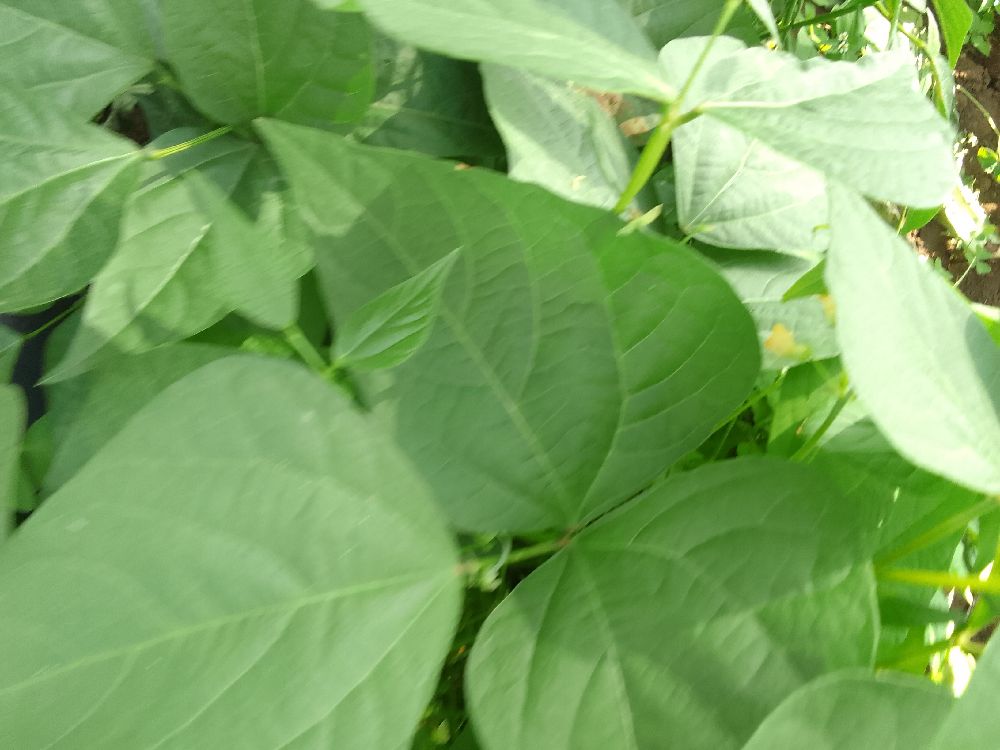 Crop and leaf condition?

common bean, healthy
